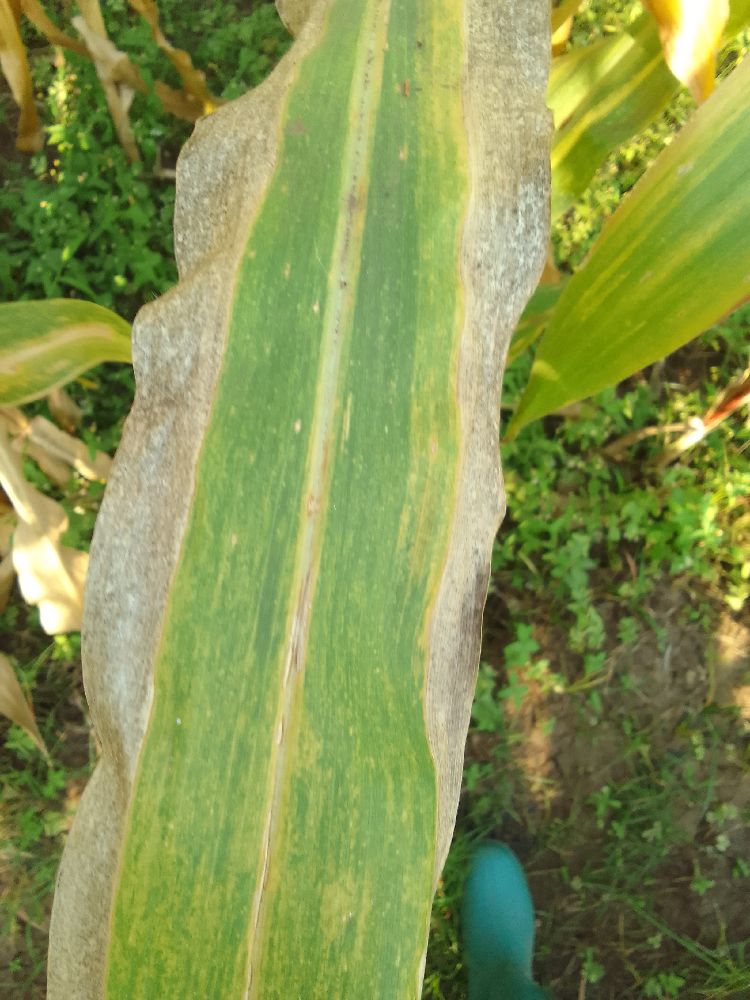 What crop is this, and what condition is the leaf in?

maize, maize lethal necrosis
